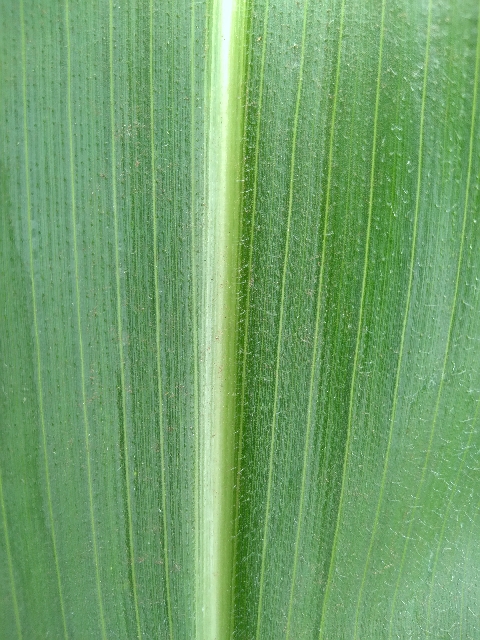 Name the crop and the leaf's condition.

maize, healthy
